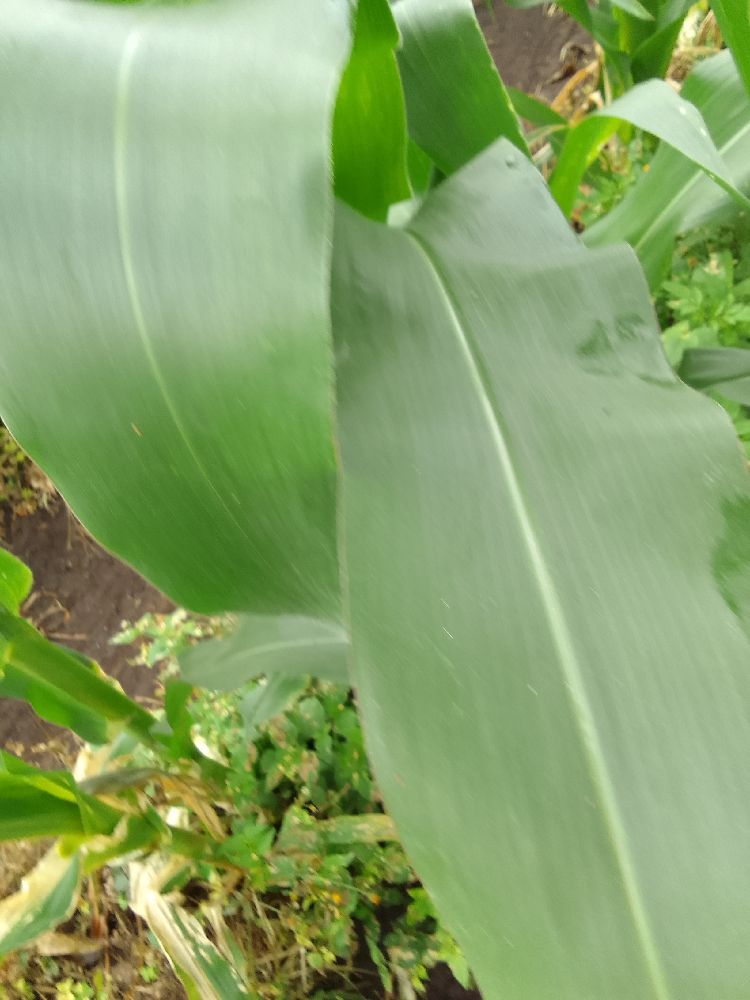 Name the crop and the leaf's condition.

maize, healthy
